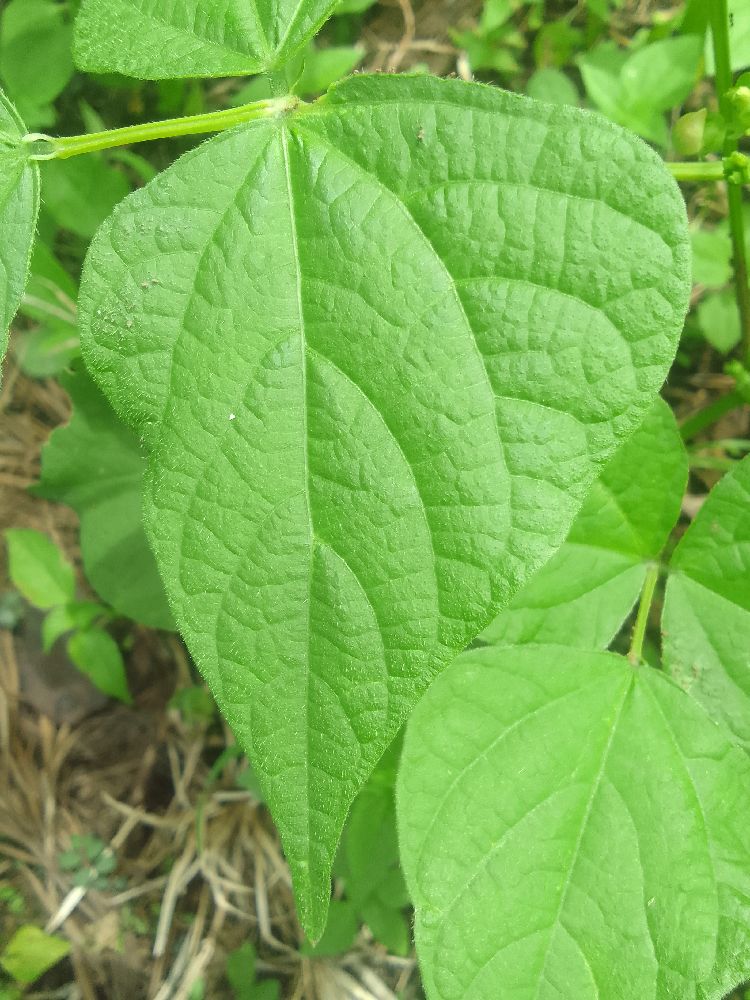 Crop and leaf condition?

common bean, healthy
